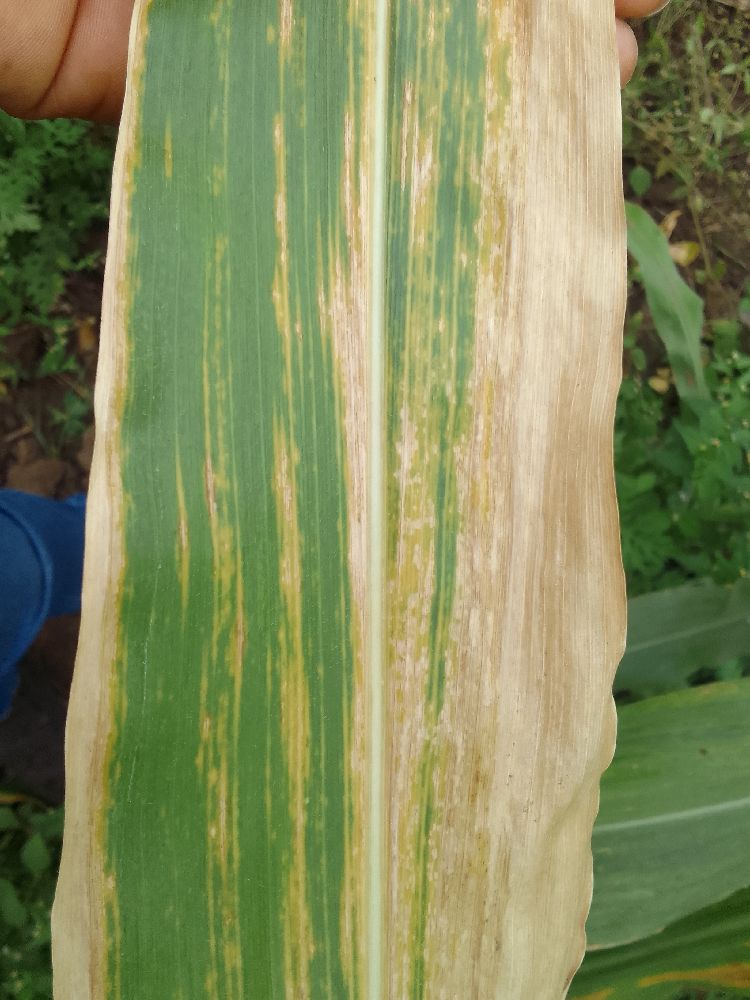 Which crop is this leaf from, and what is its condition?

maize, maize lethal necrosis
